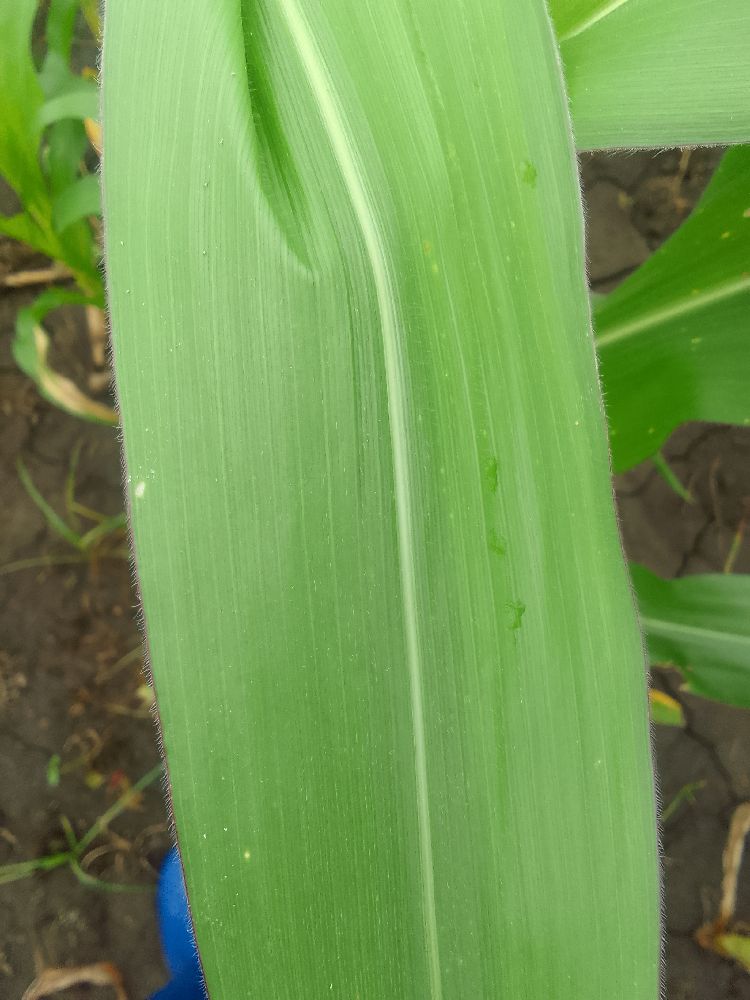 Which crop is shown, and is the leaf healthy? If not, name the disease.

maize, healthy
